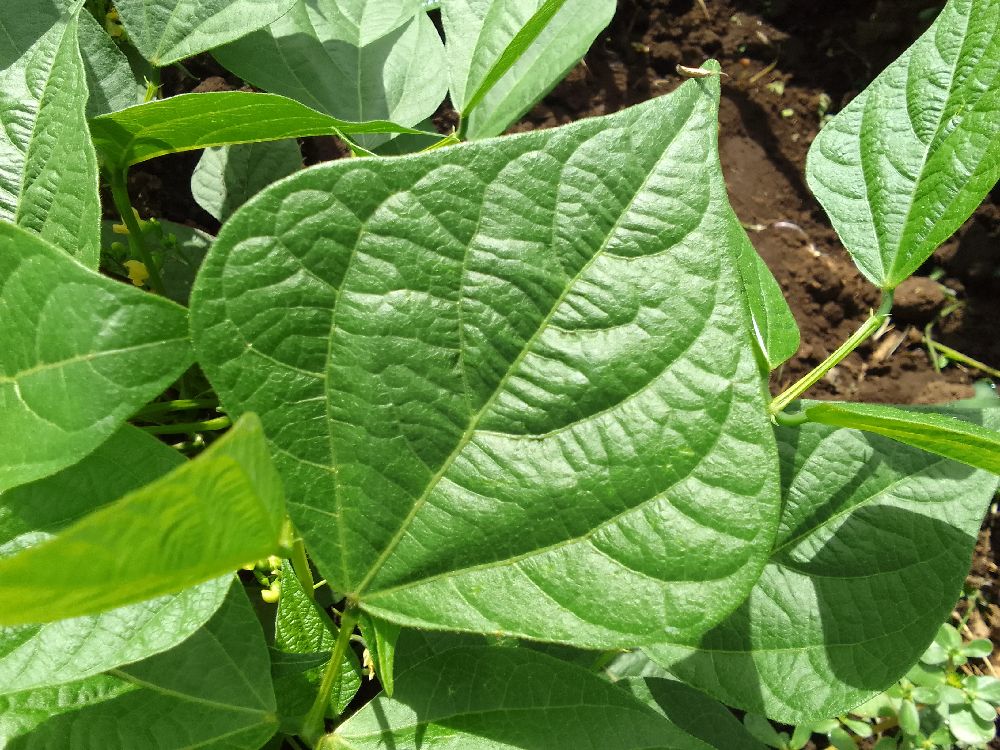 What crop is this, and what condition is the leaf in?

common bean, healthy
